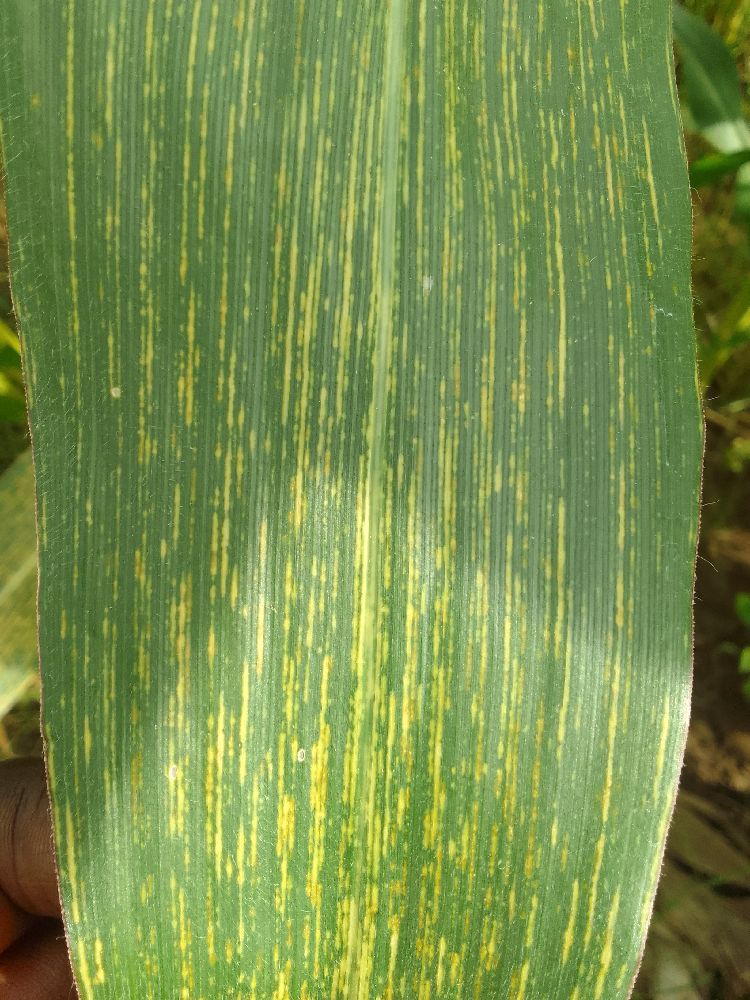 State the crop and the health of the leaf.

maize, maize streak virus
